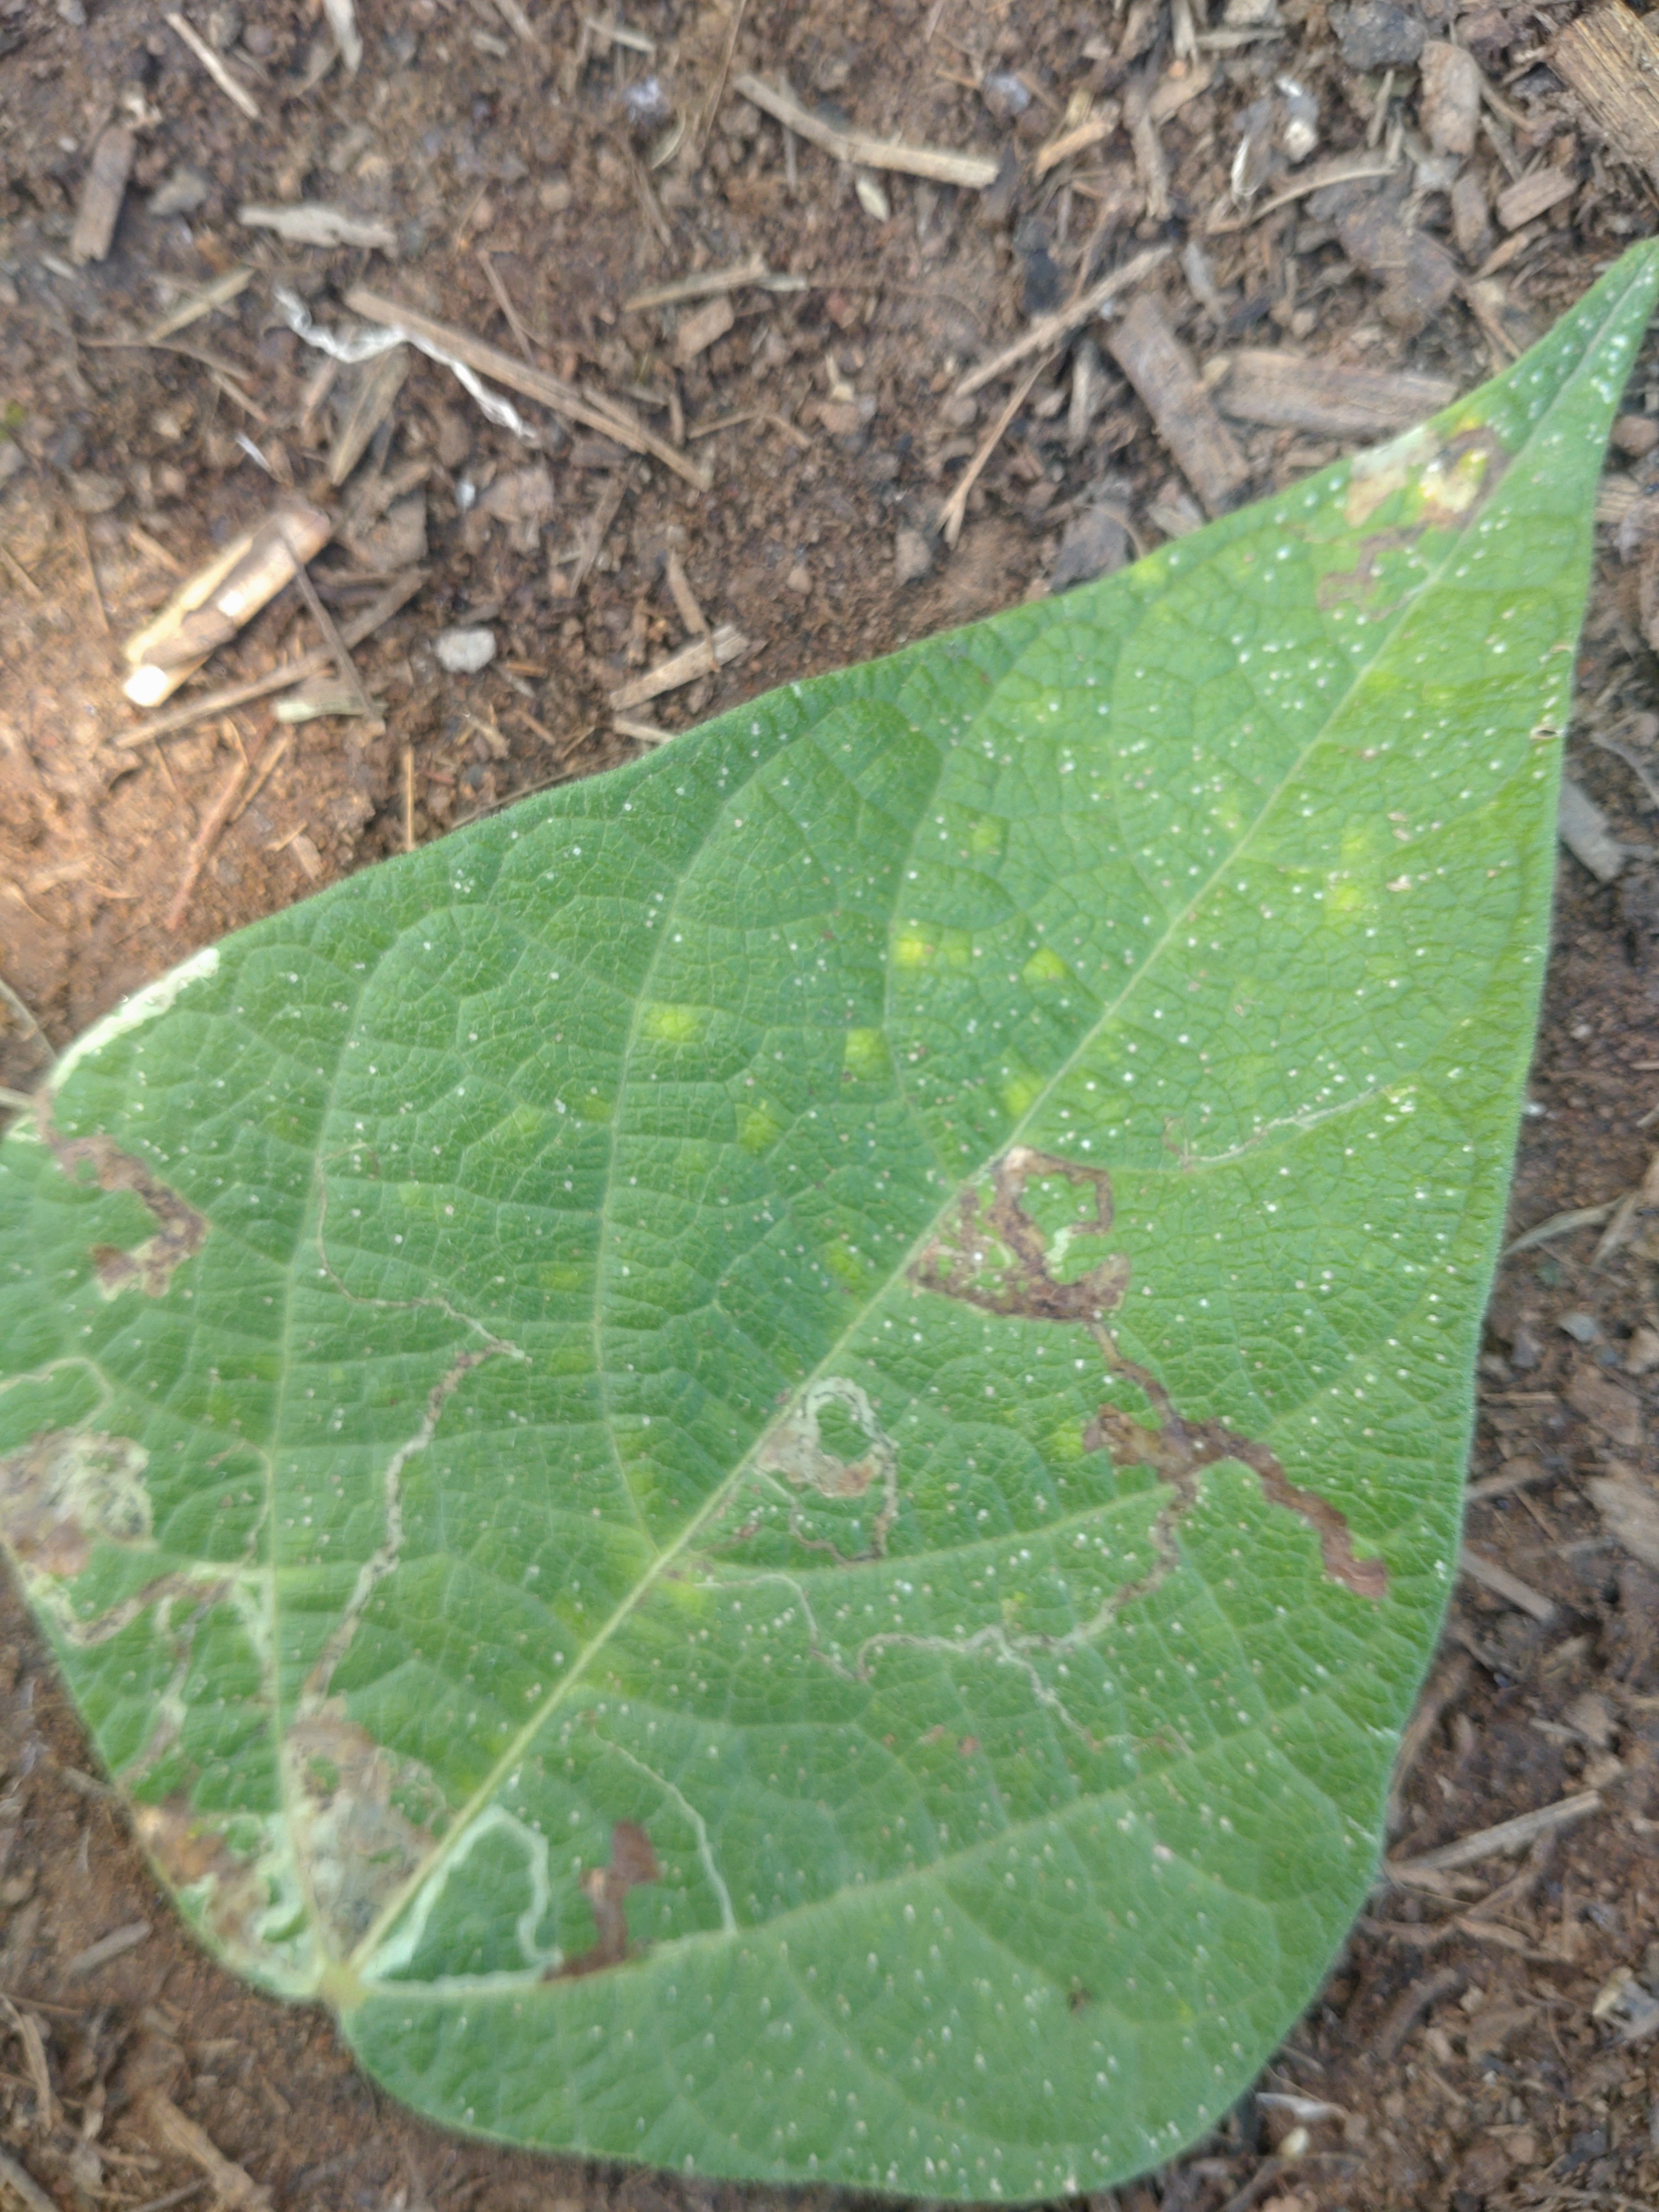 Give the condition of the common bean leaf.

anthracnose
